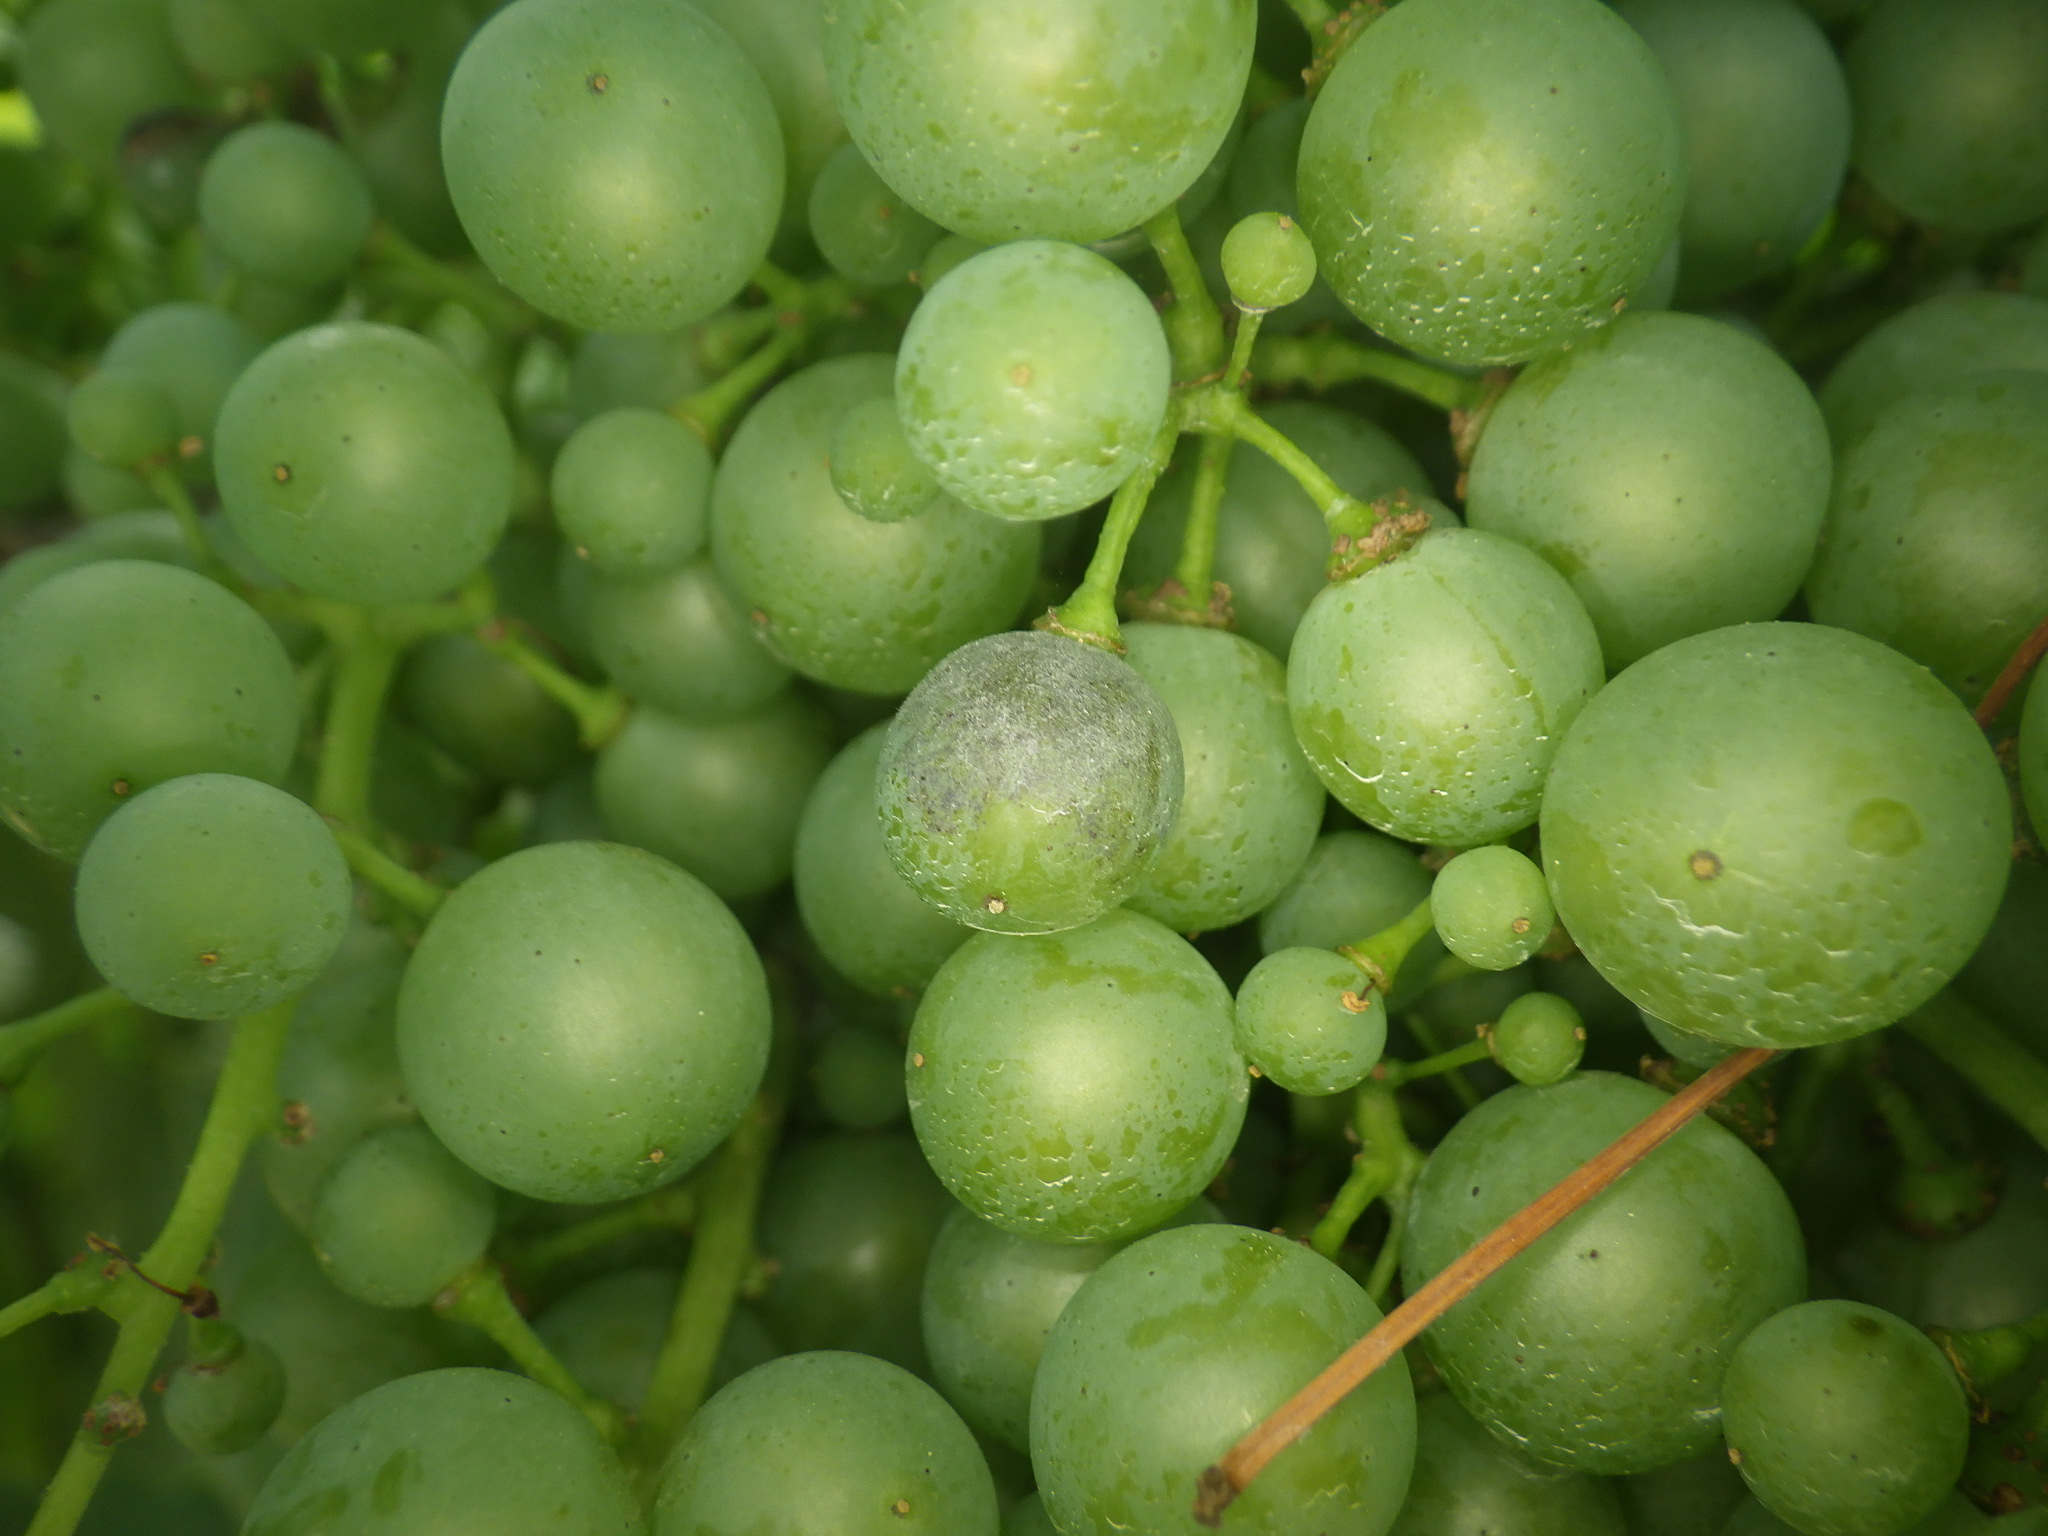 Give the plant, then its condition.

grapevine, grey mould
